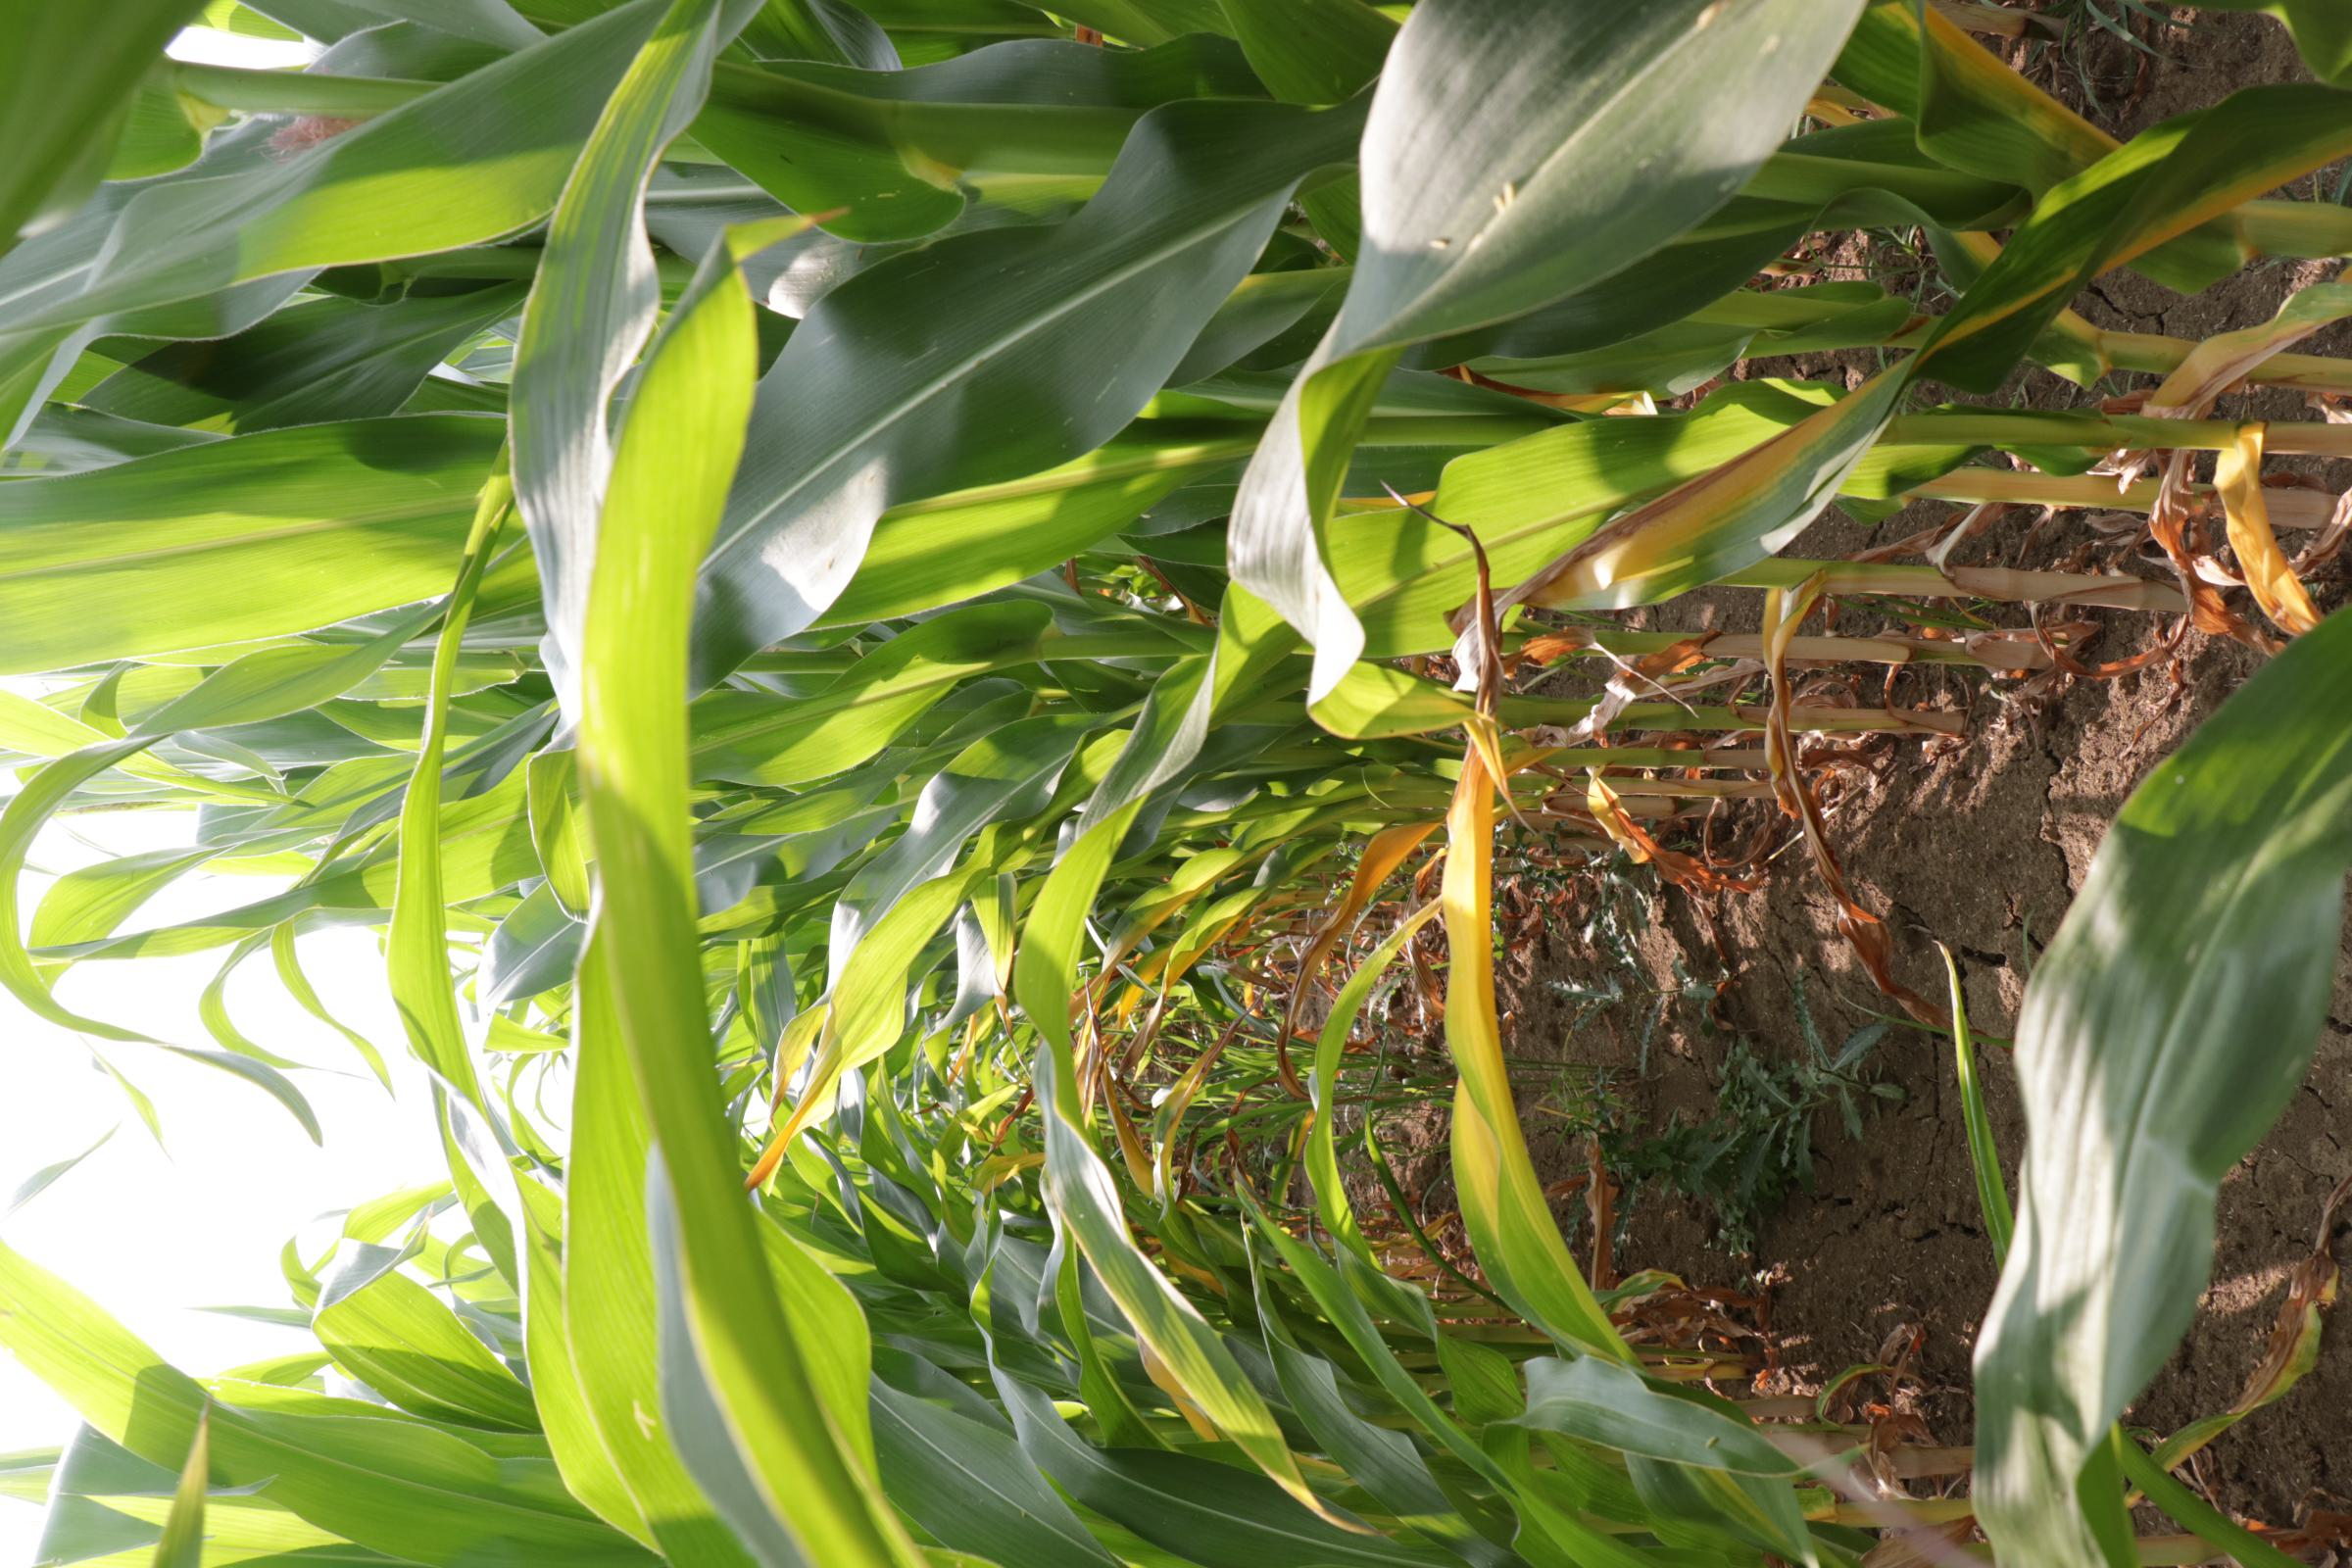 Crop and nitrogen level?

maize, reduced nitrogen fertilisation
